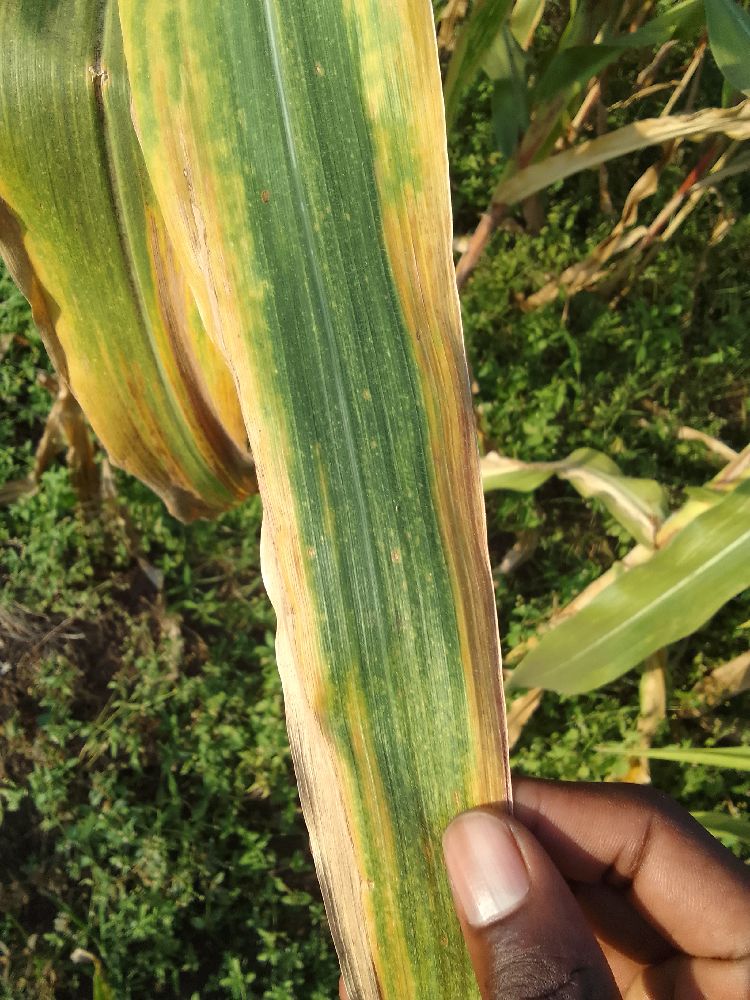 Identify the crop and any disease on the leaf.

maize, maize lethal necrosis
